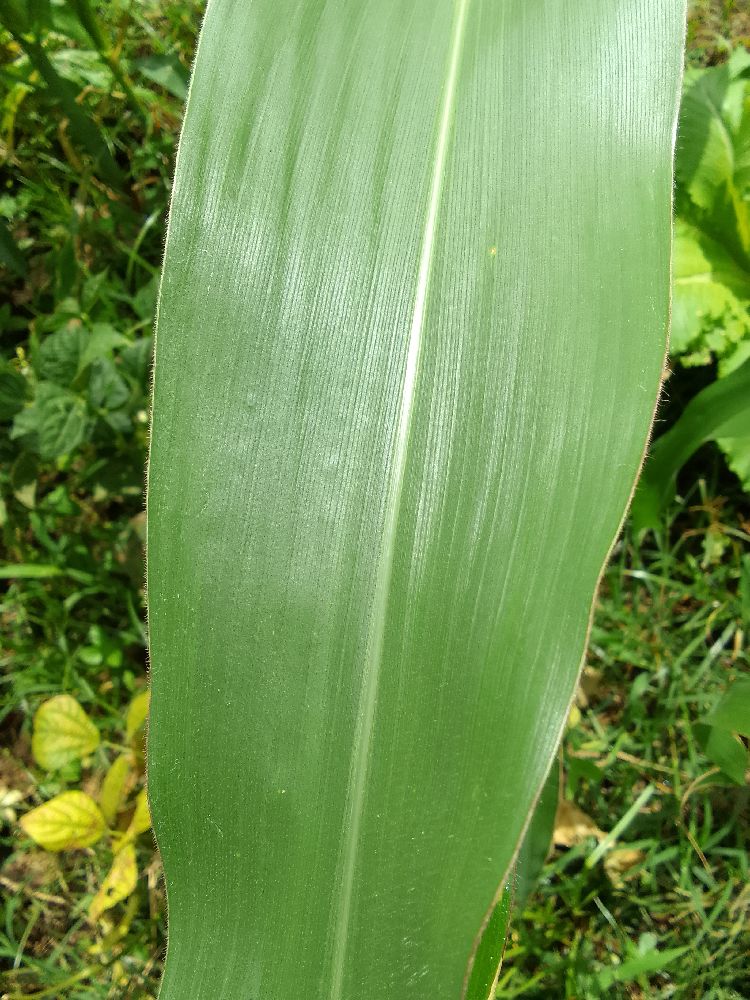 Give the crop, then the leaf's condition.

maize, healthy
